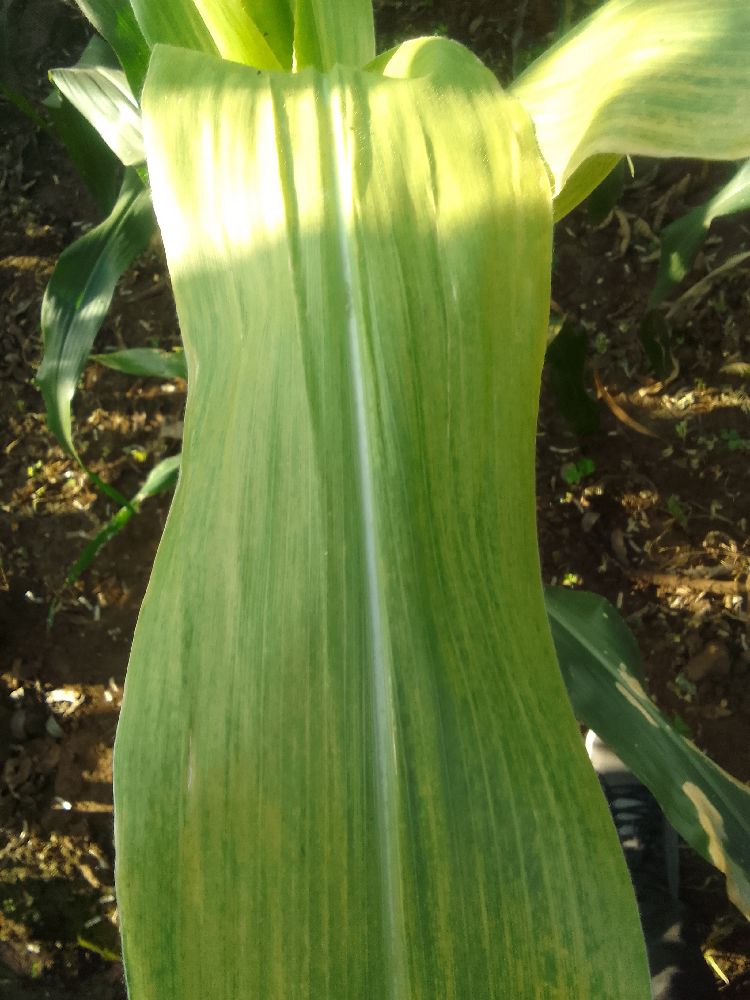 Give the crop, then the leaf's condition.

maize, maize lethal necrosis
